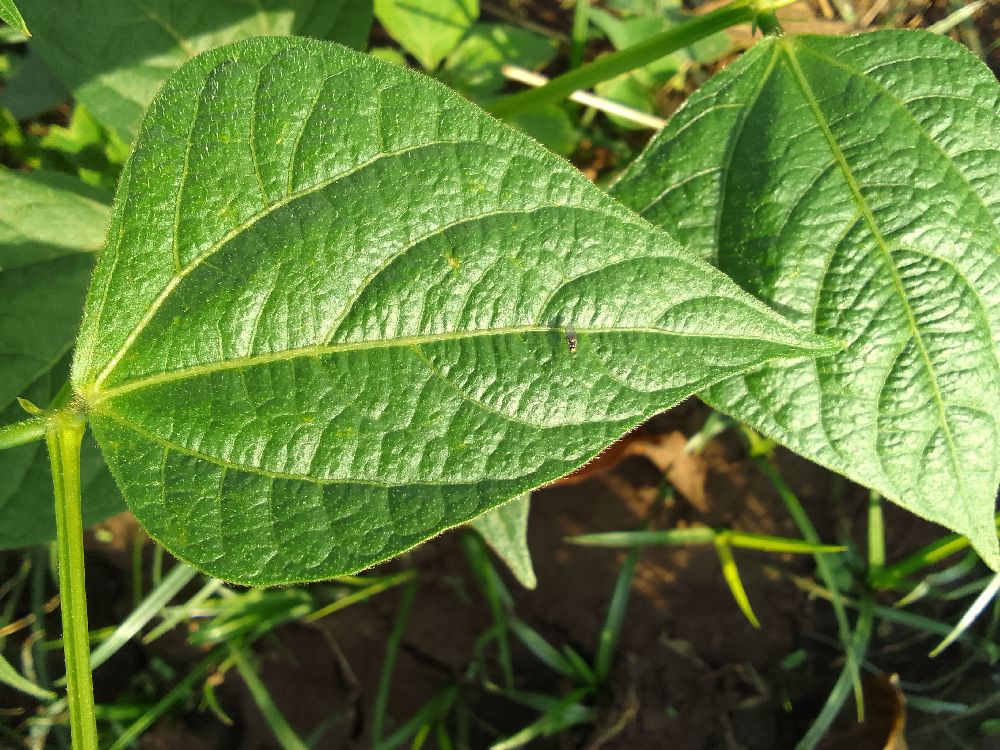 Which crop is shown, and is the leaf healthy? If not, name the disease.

common bean, healthy
